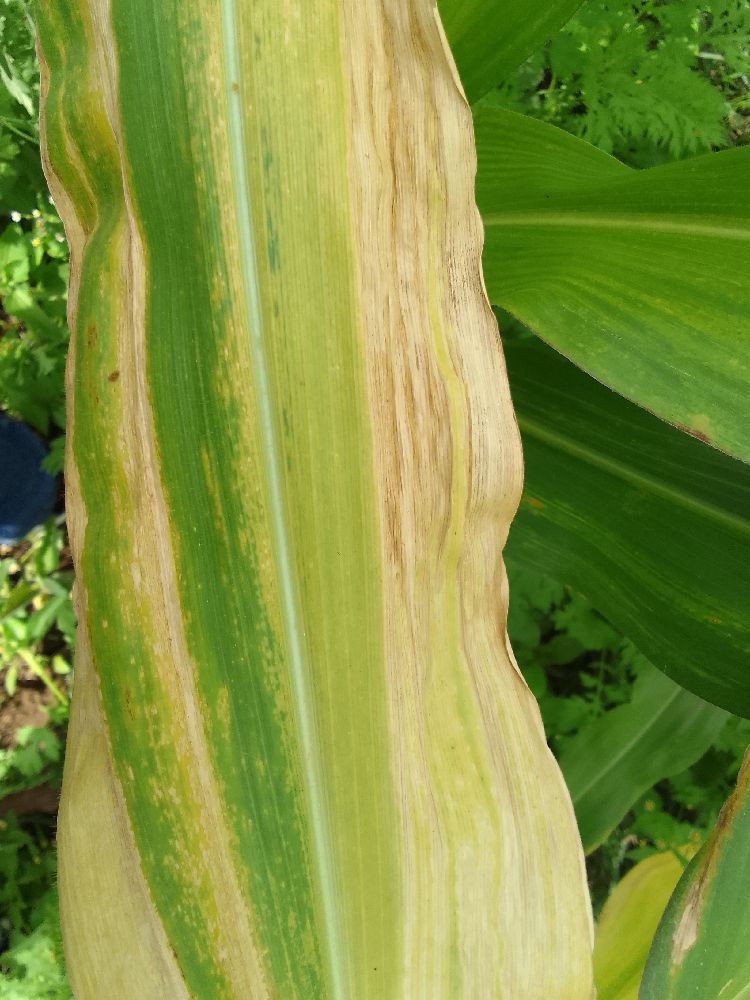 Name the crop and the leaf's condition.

maize, maize lethal necrosis
